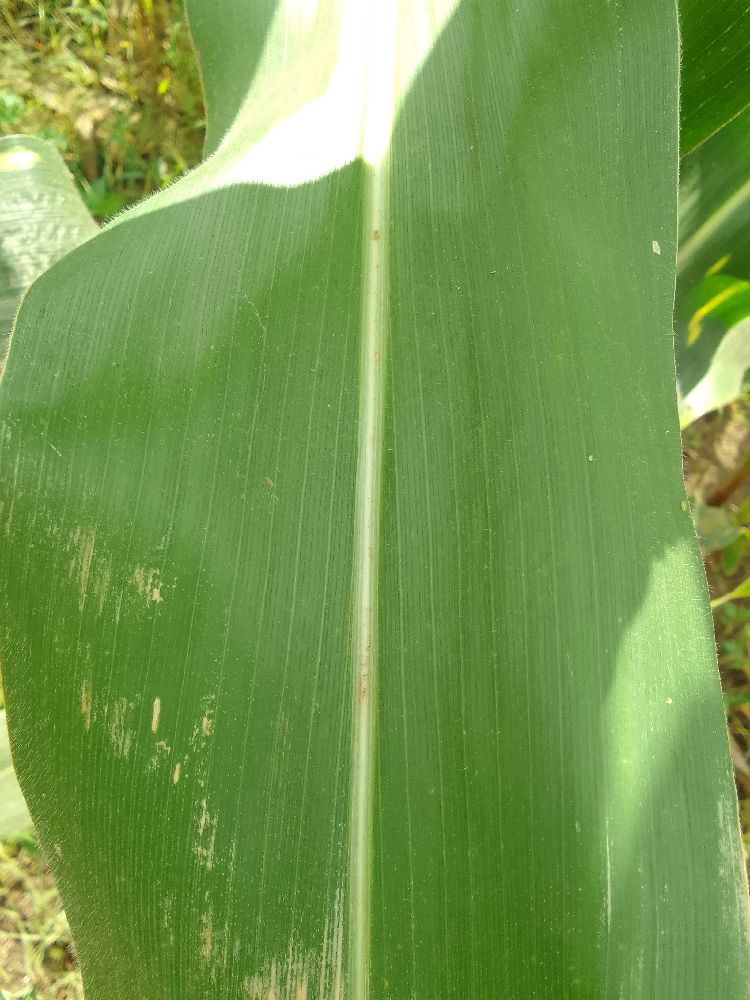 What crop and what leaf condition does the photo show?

maize, healthy
